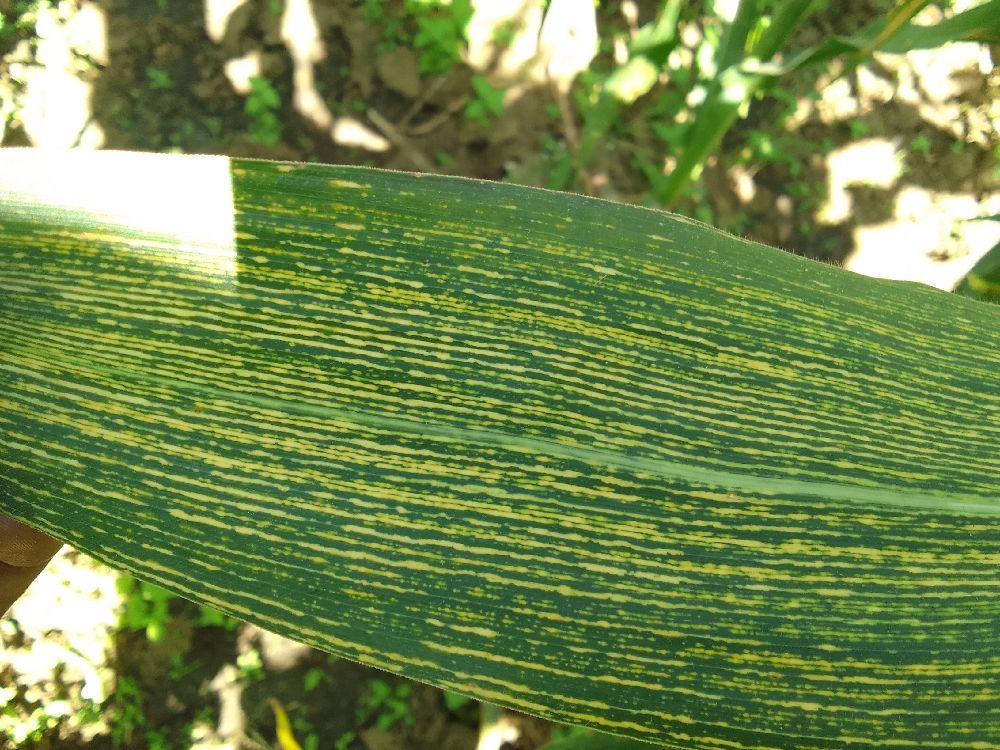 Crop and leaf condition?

maize, maize streak virus
